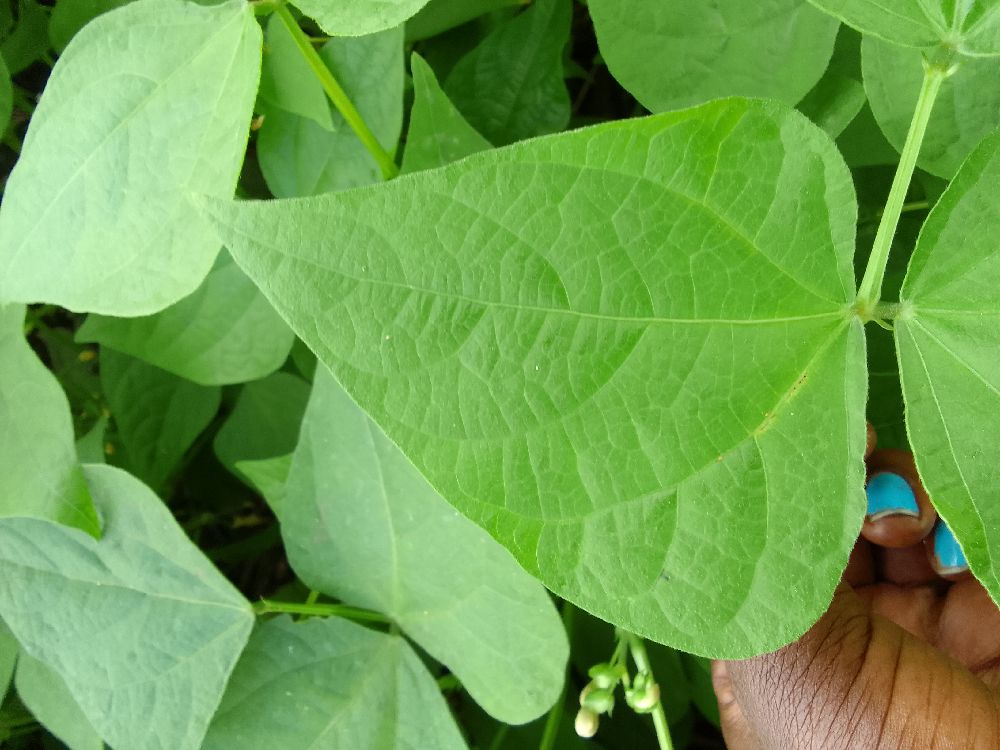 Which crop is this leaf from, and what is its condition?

common bean, healthy
